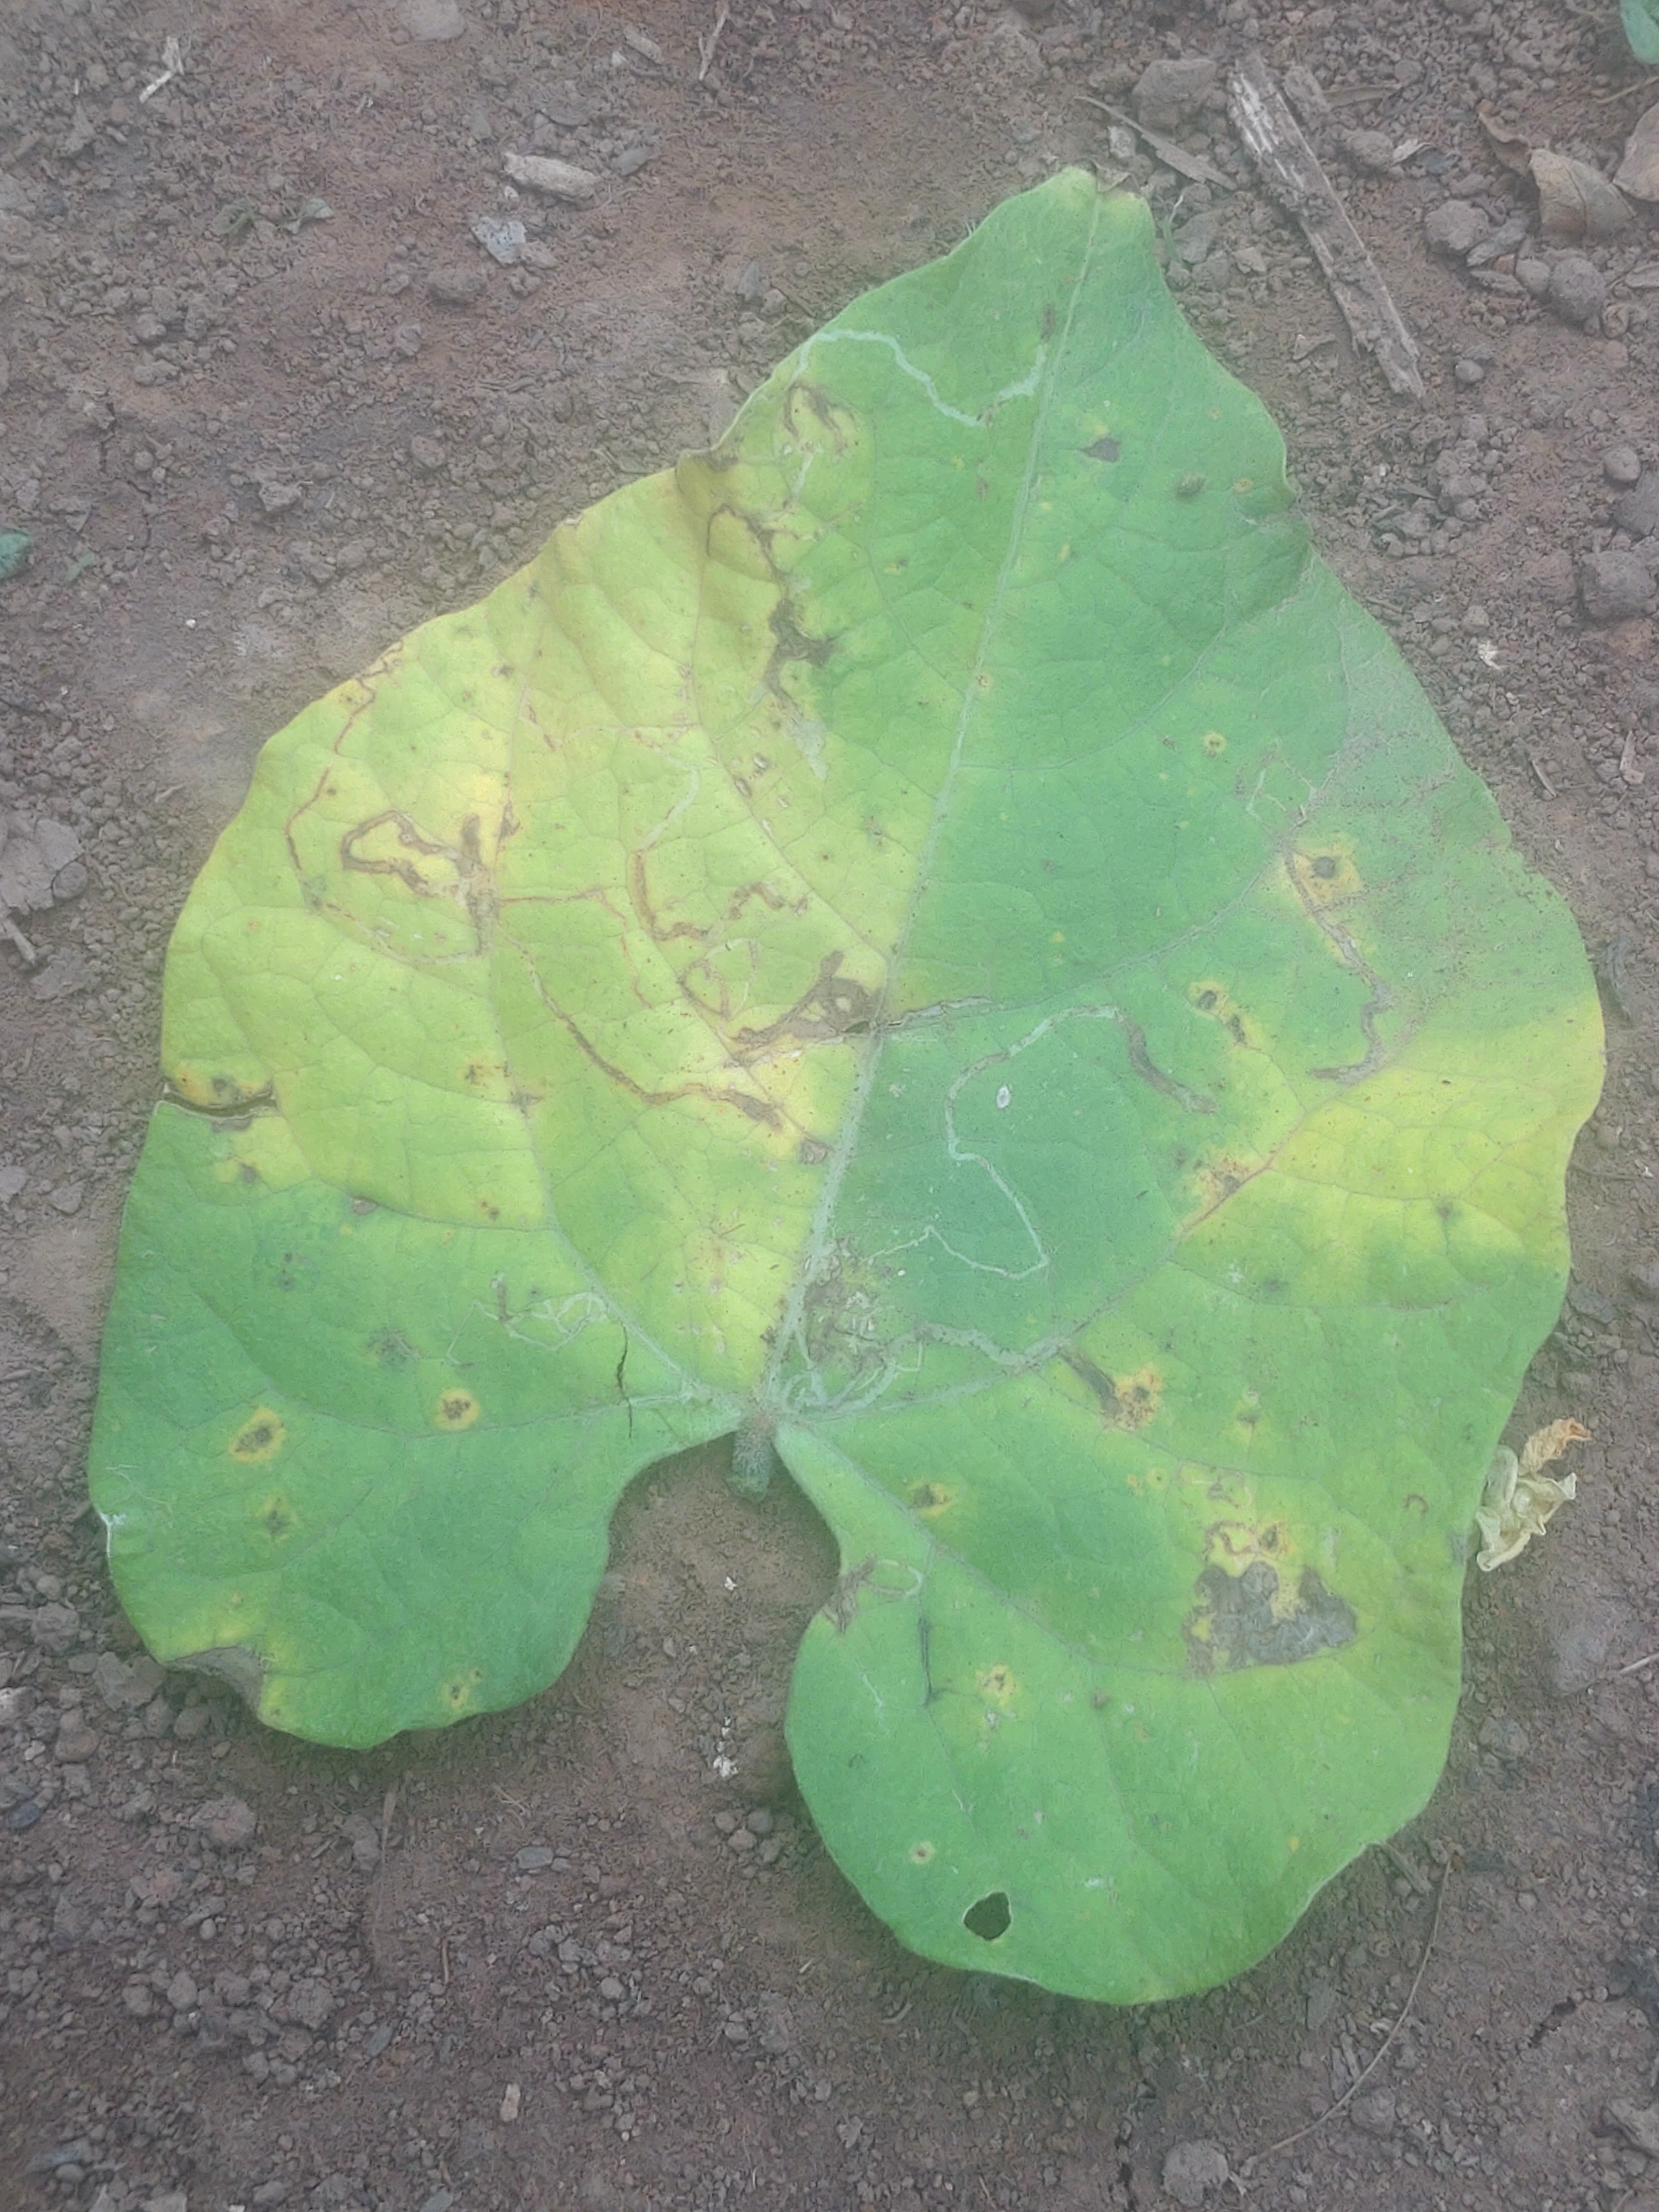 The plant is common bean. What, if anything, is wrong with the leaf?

anthracnose
